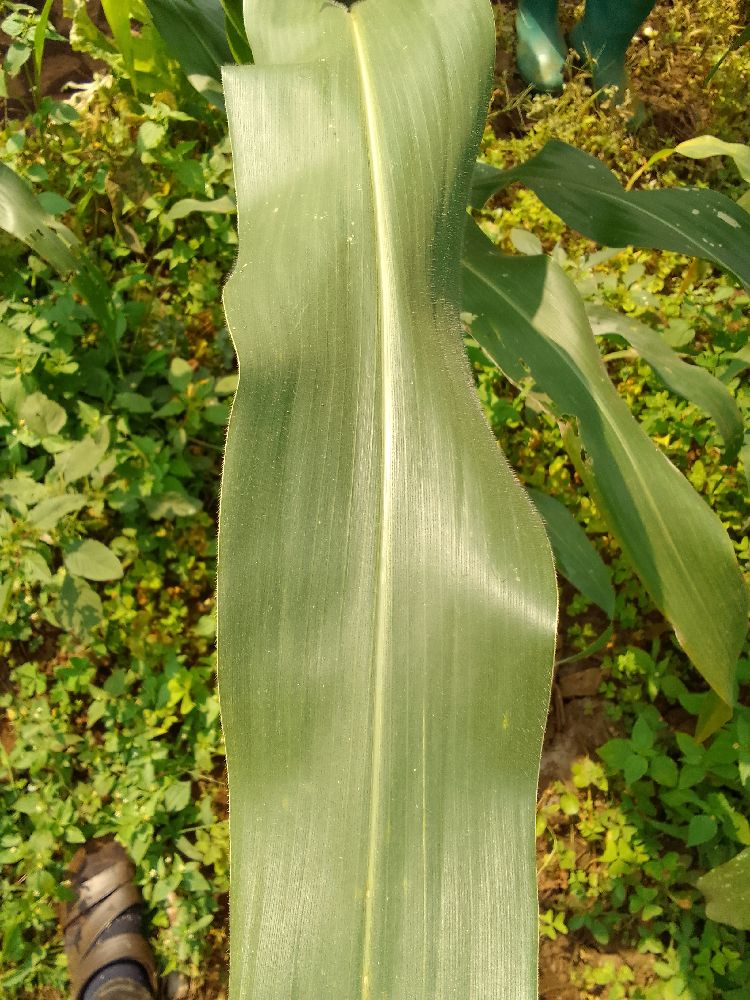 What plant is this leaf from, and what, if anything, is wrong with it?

maize, healthy
